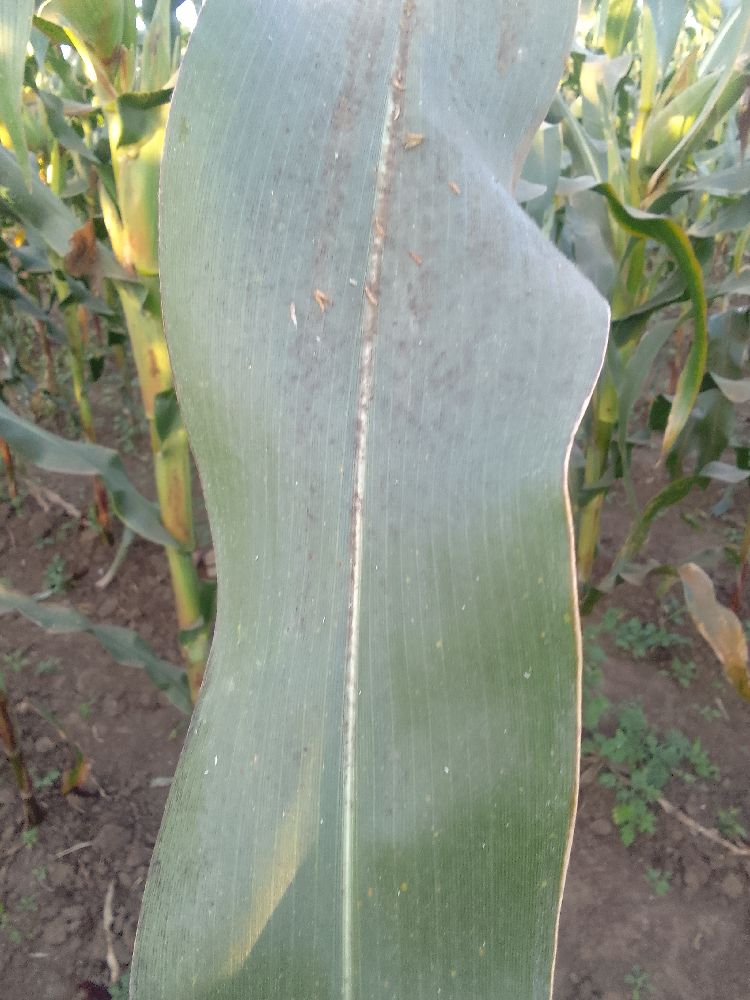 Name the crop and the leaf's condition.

maize, healthy
